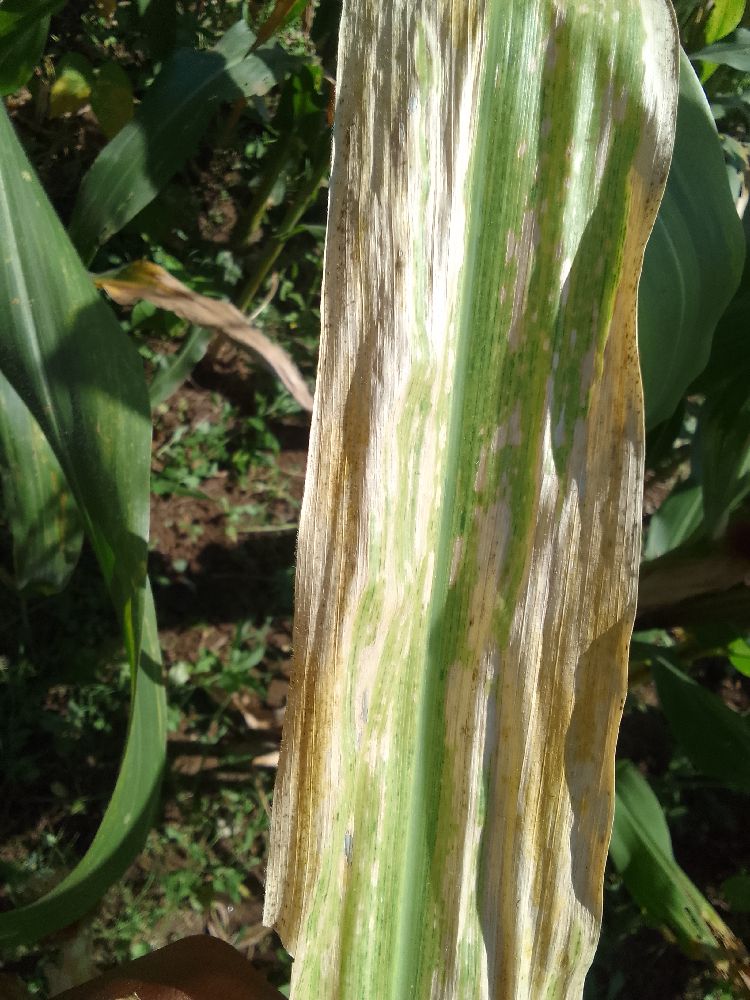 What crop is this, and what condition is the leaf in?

maize, maize lethal necrosis
